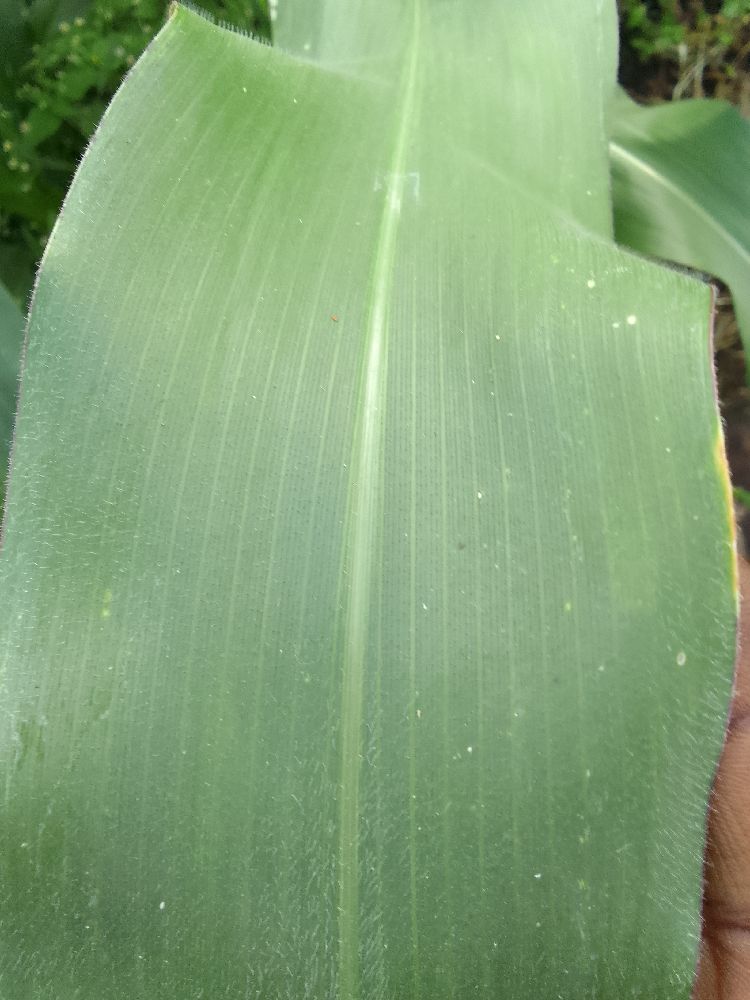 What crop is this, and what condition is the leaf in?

maize, healthy
